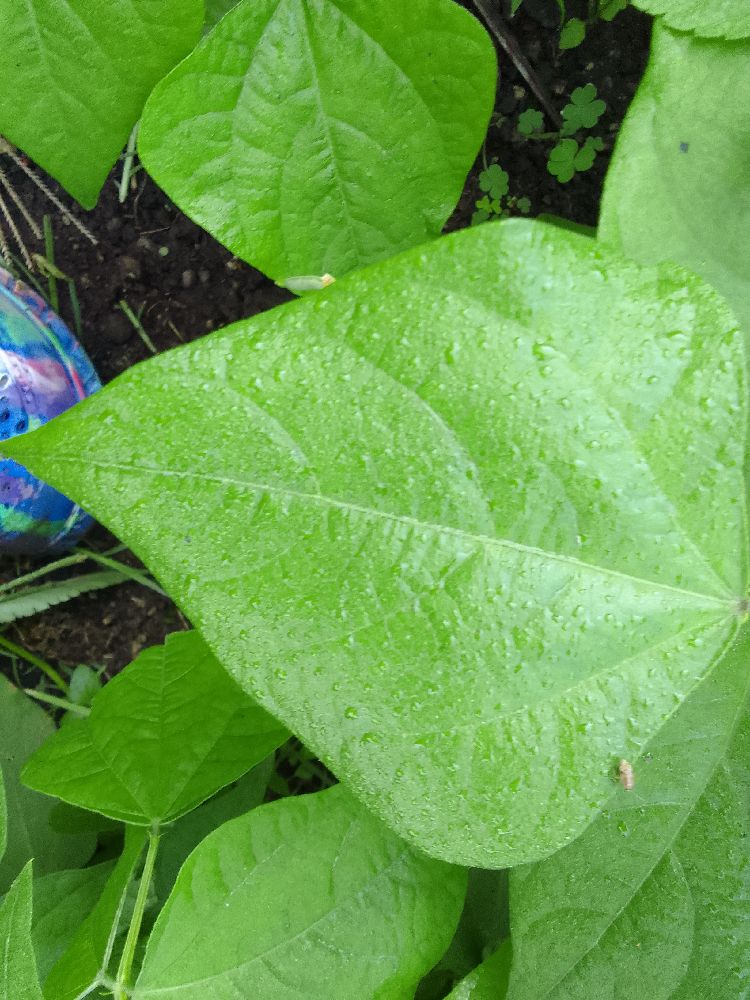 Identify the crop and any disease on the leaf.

common bean, healthy
